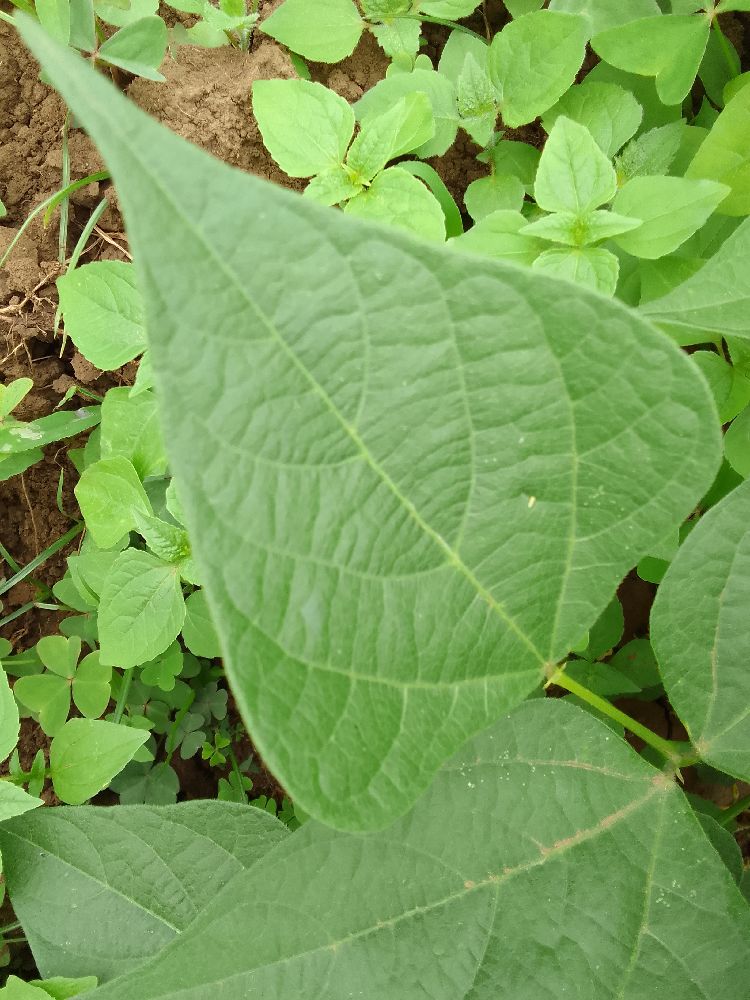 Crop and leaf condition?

common bean, healthy
